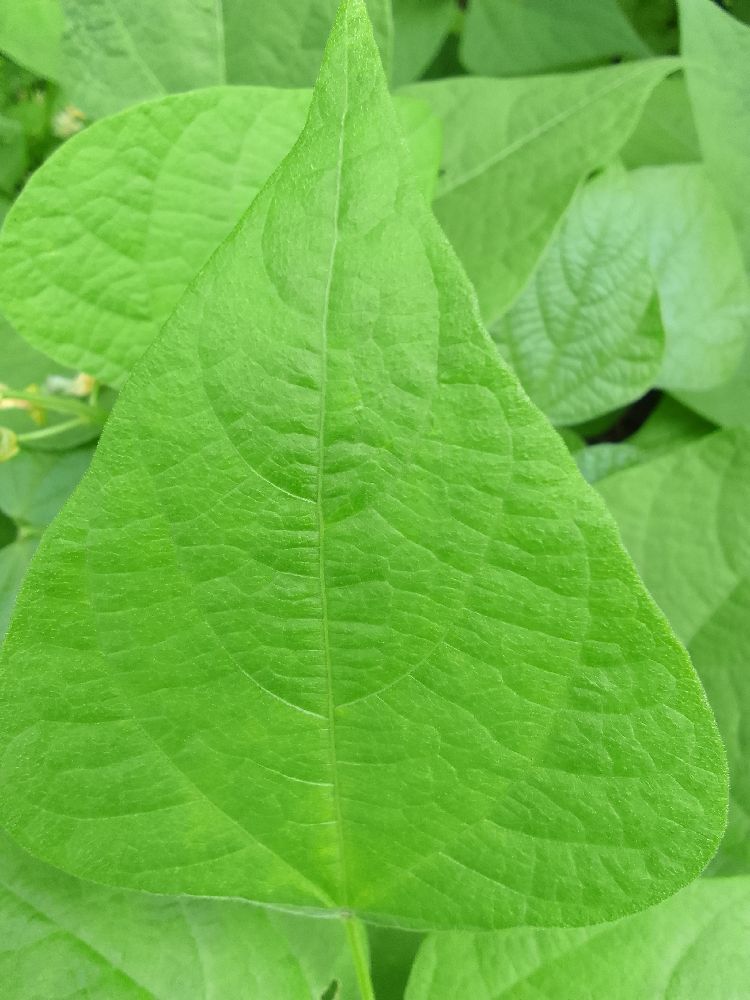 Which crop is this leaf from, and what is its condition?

common bean, healthy
